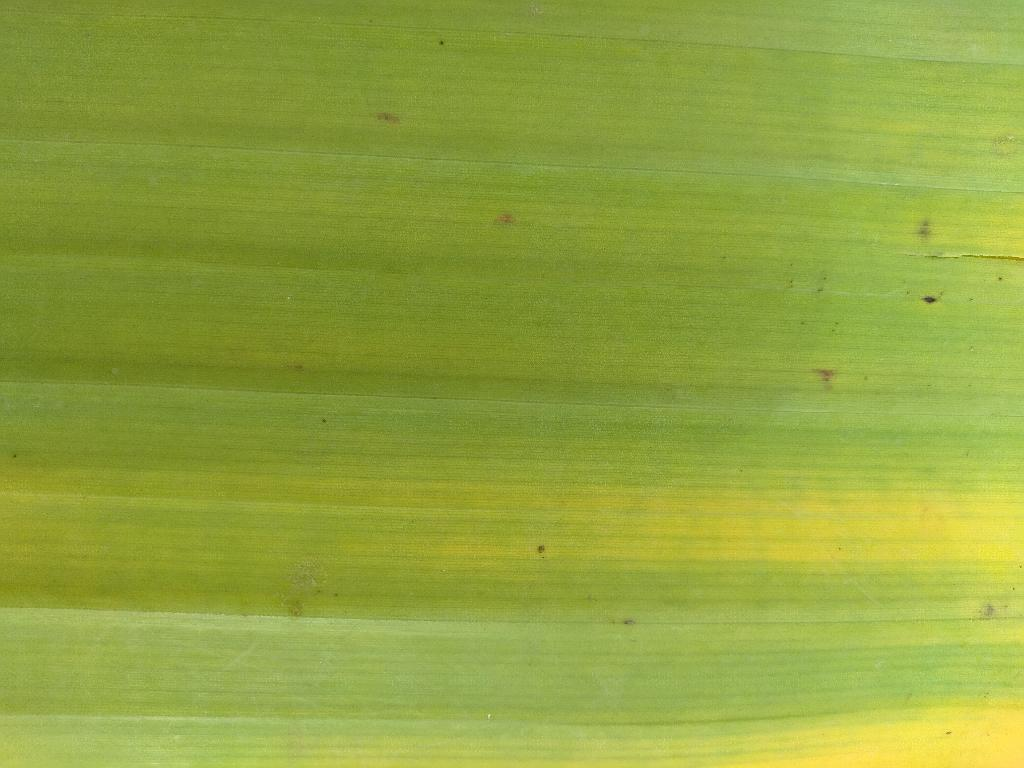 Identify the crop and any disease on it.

banana, fusarium wilt race 1
